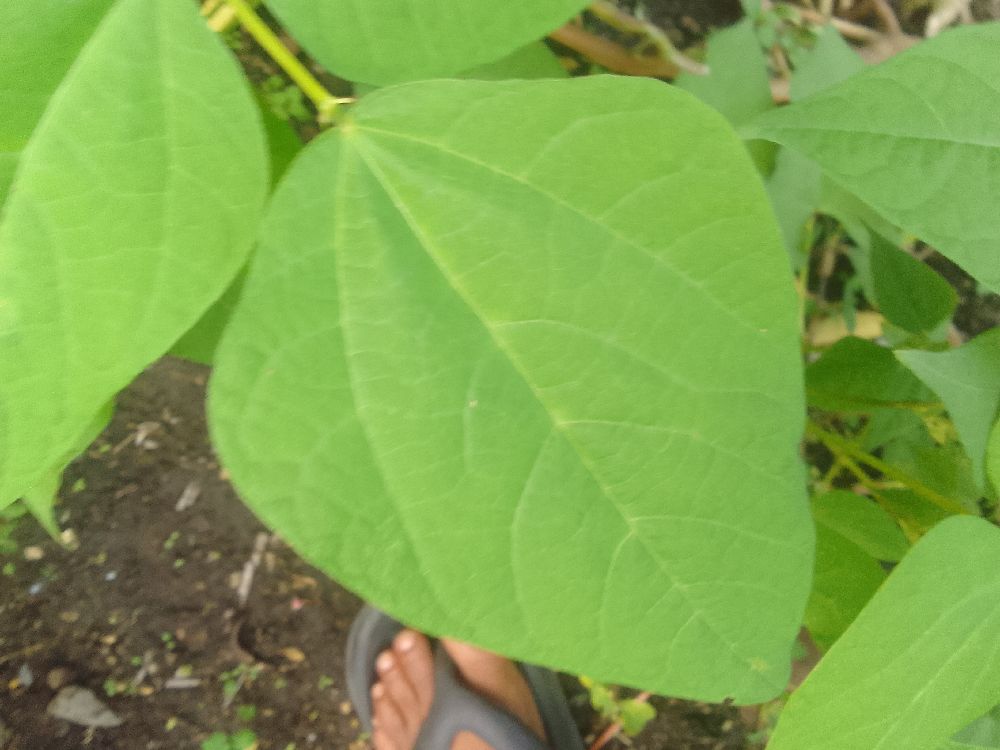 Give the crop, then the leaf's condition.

common bean, healthy
